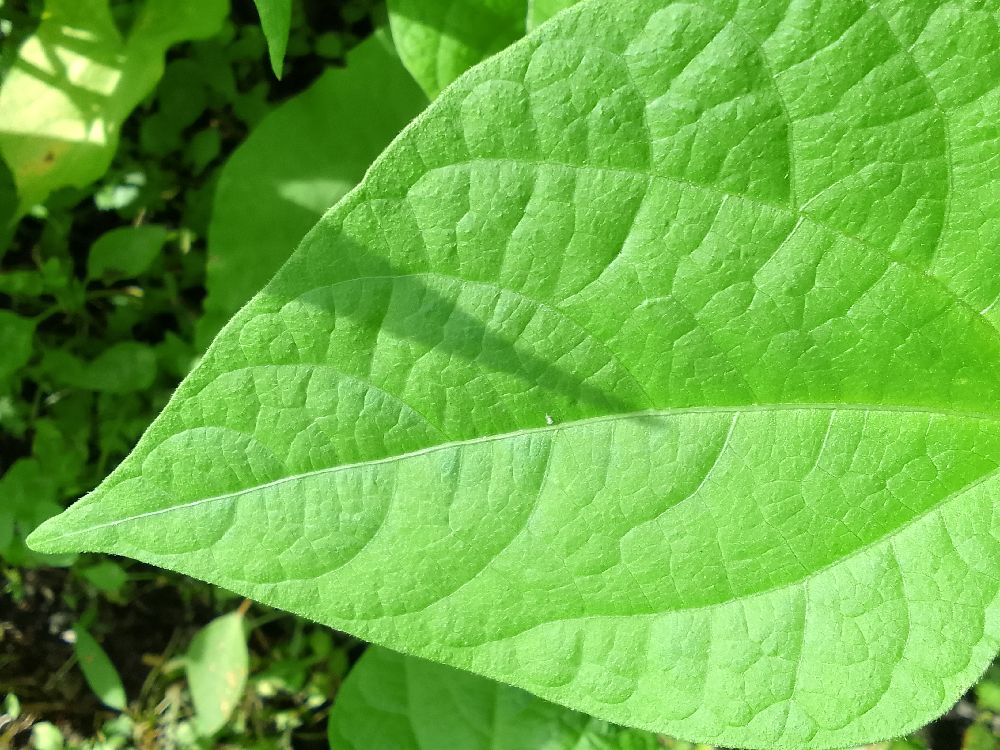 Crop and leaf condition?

common bean, healthy
